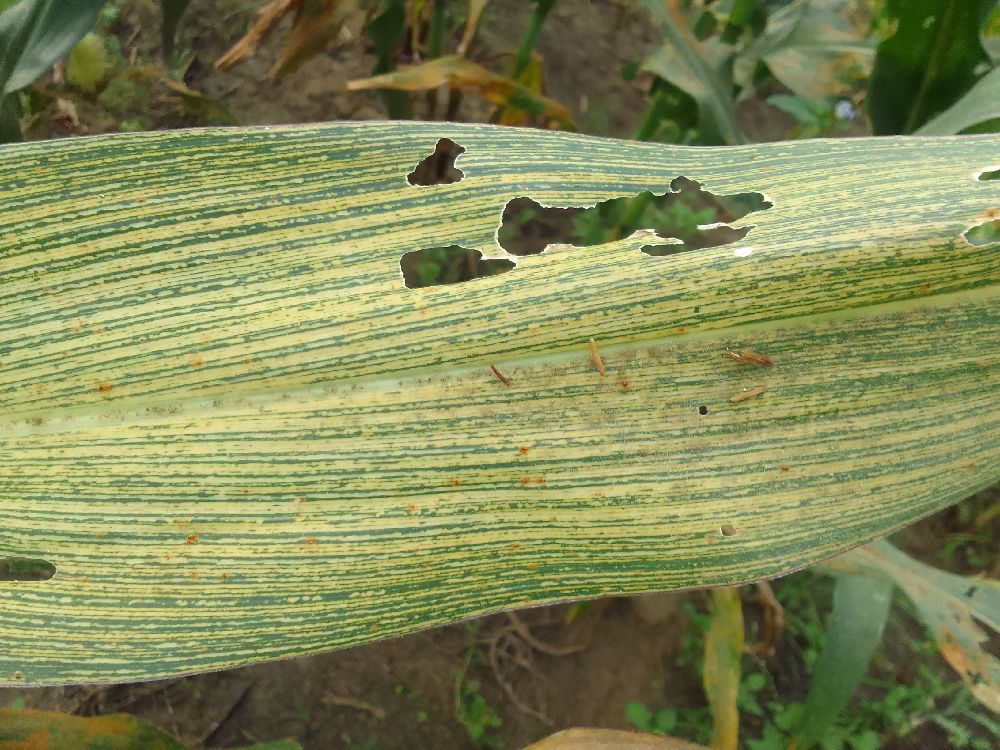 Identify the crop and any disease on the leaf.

maize, maize streak virus
